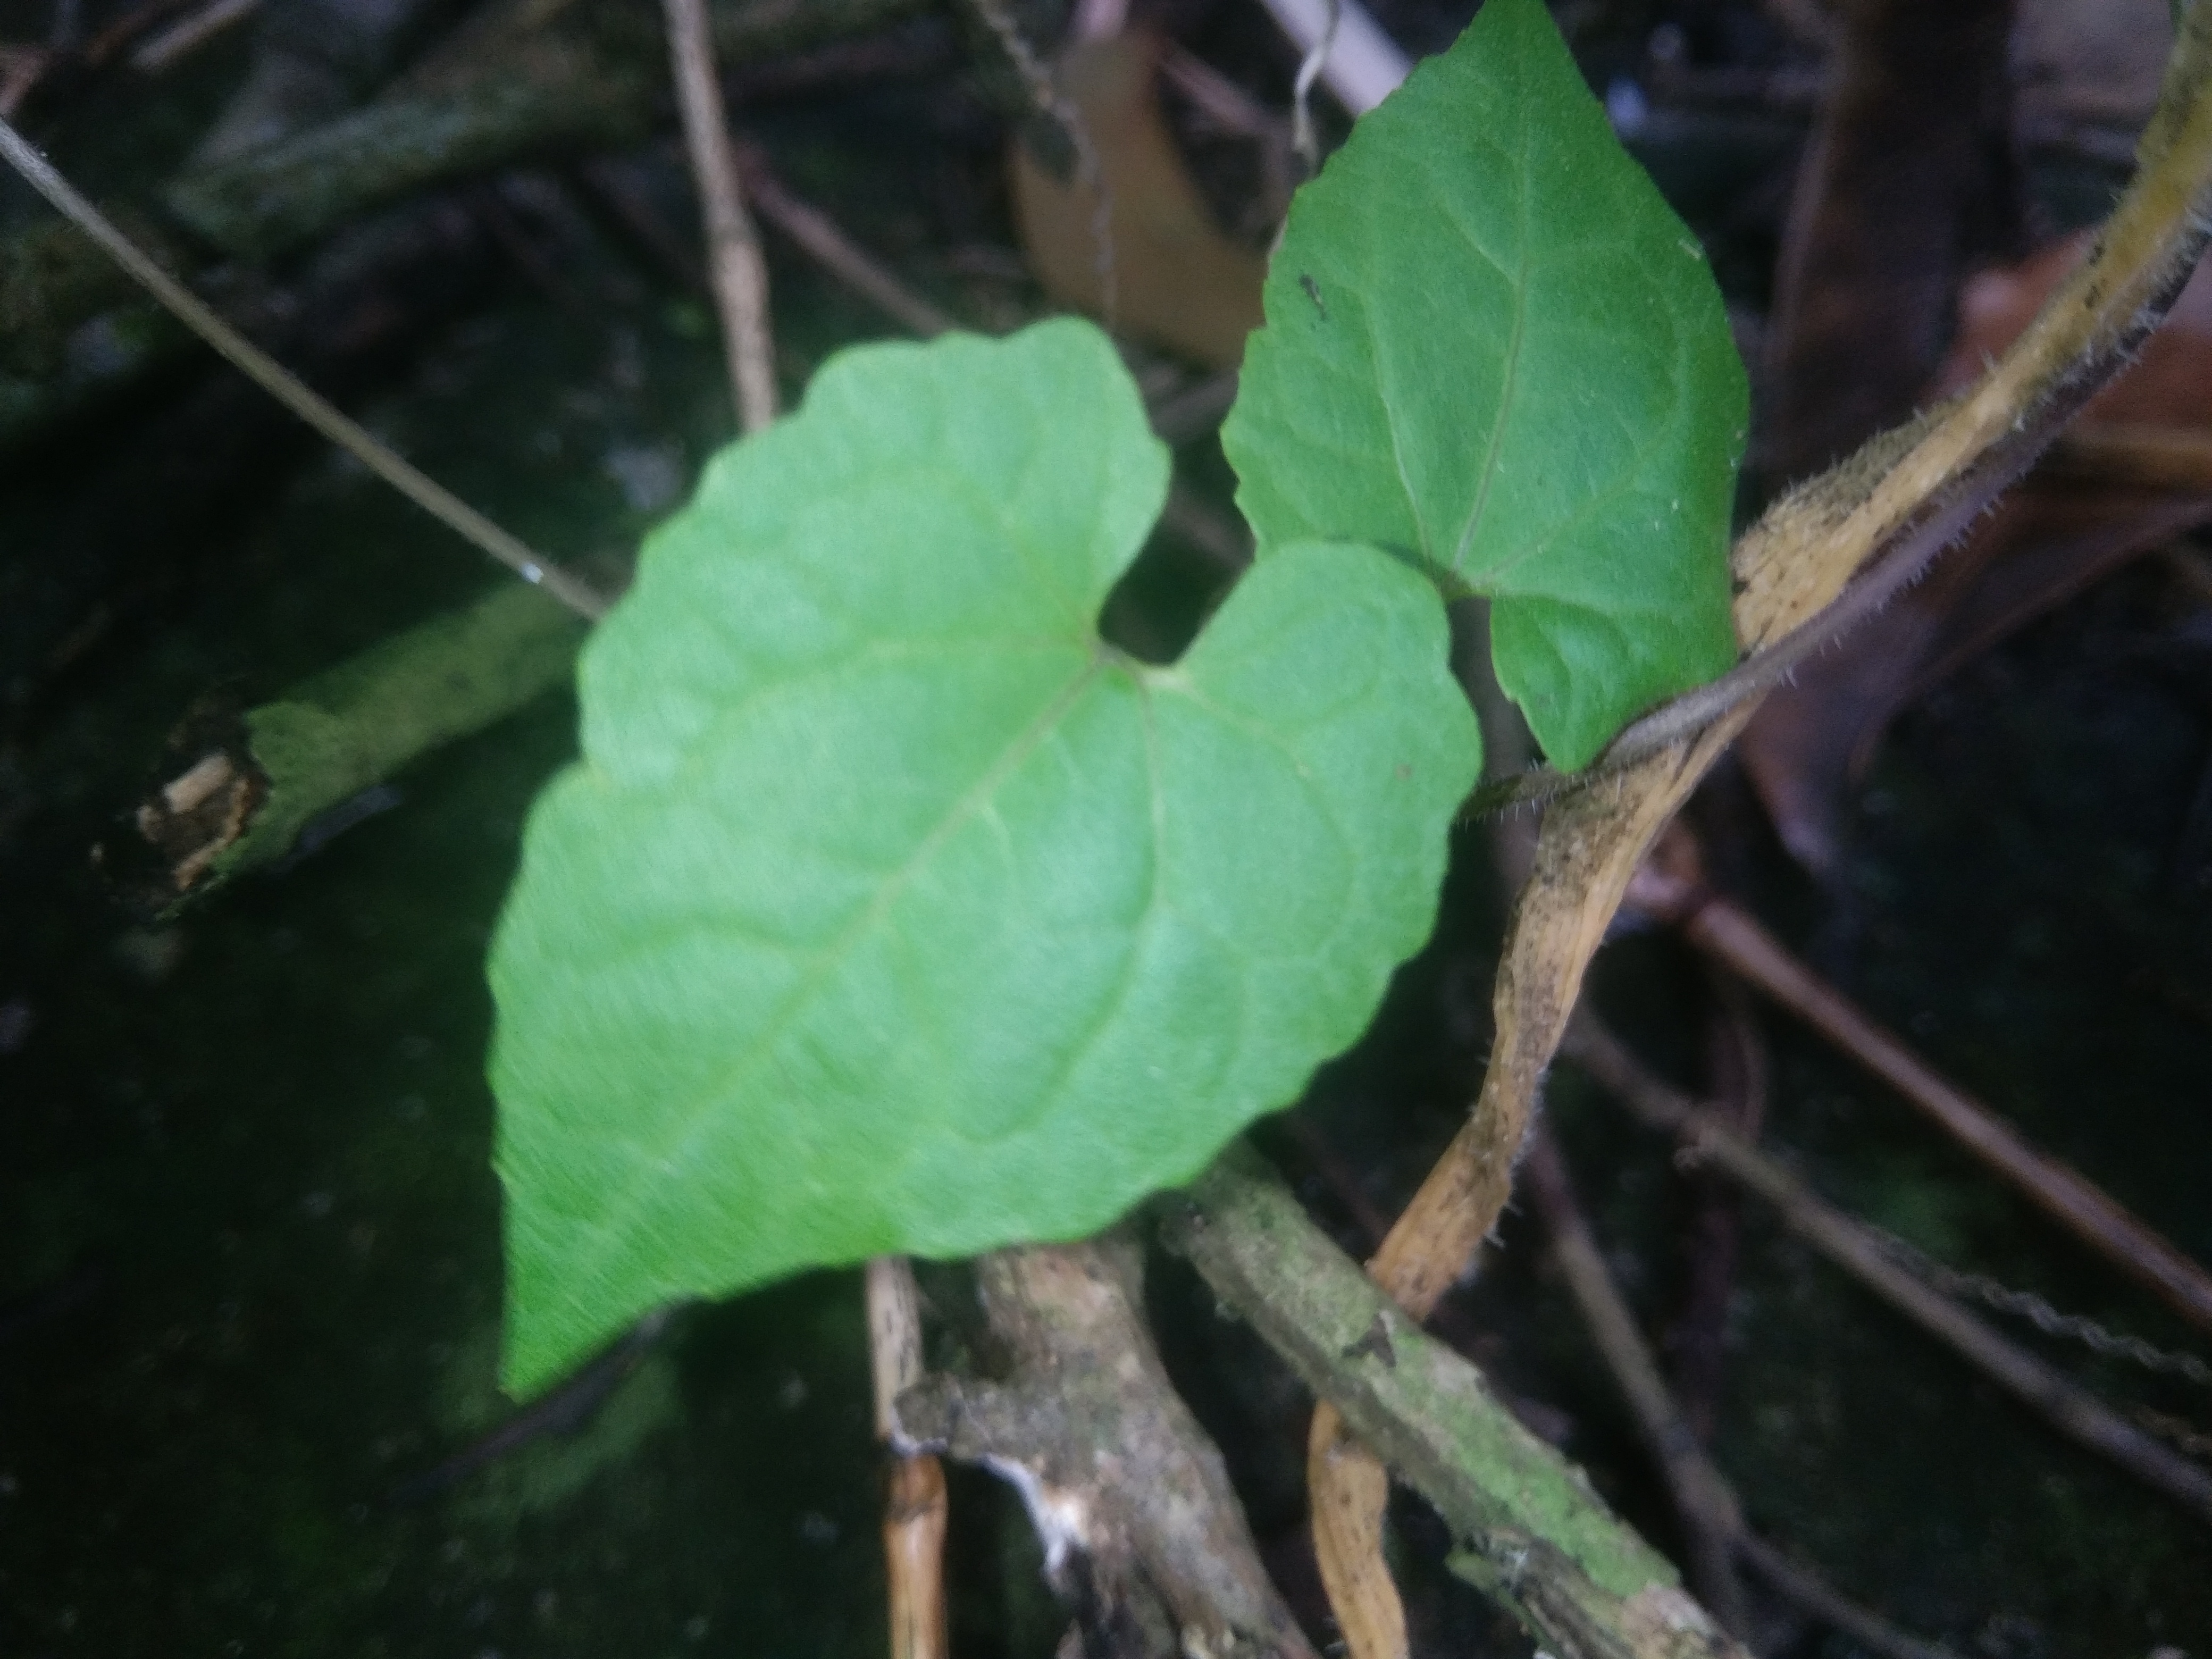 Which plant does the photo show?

bitter vine
